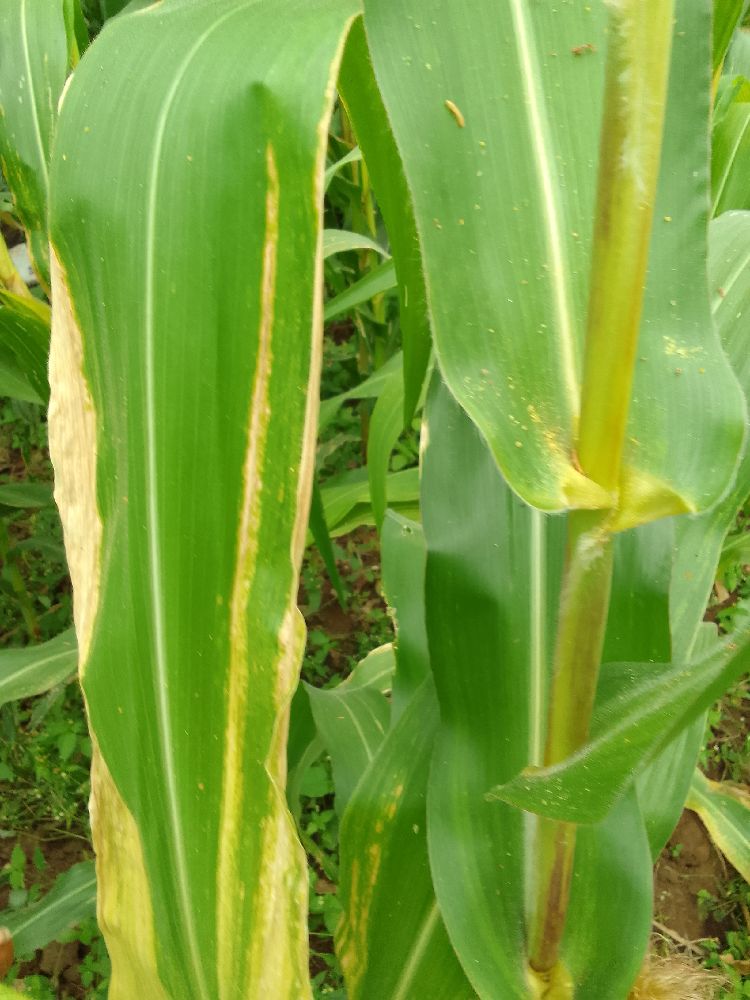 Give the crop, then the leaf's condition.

maize, maize lethal necrosis
